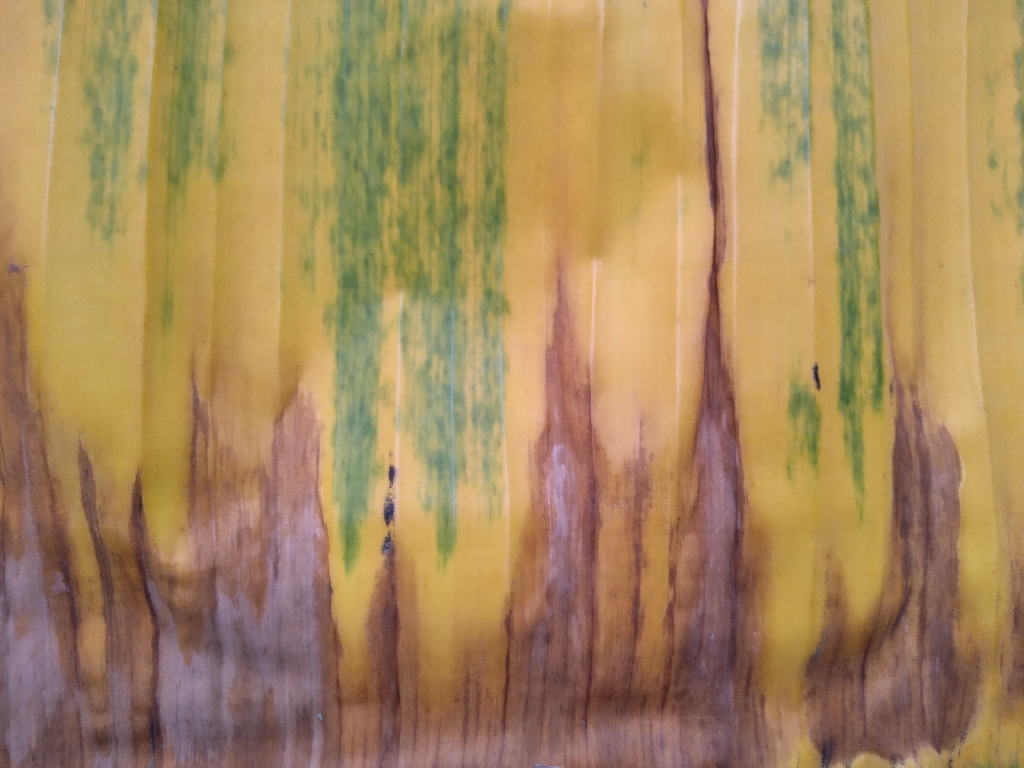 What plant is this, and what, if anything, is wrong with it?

banana, fusarium wilt race 1
